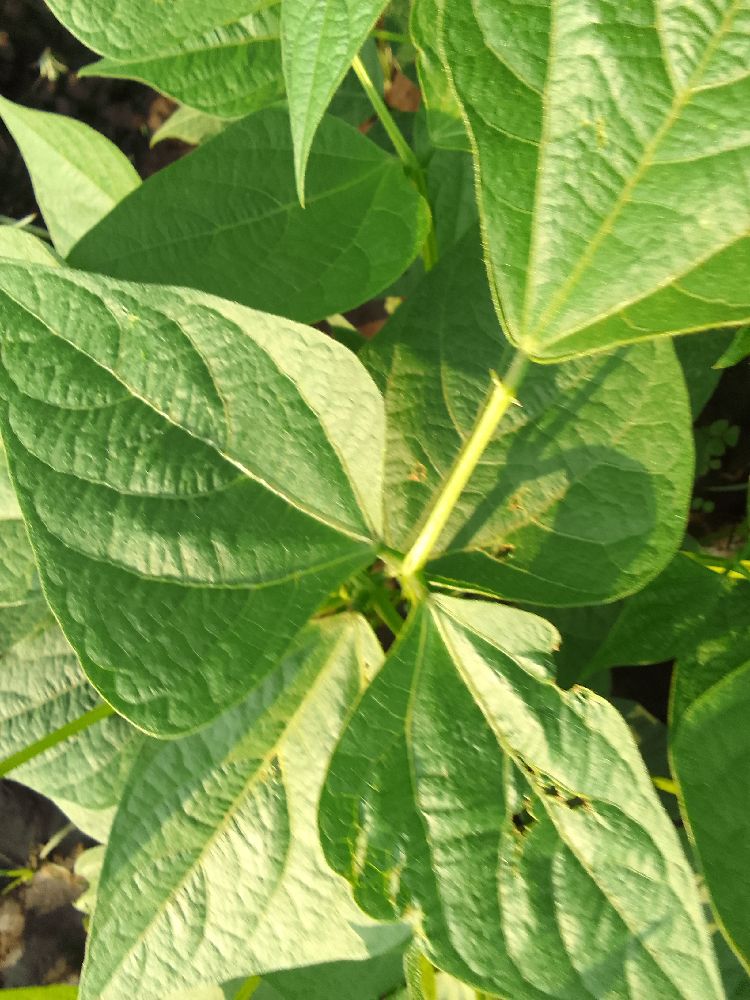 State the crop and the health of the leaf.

common bean, healthy
